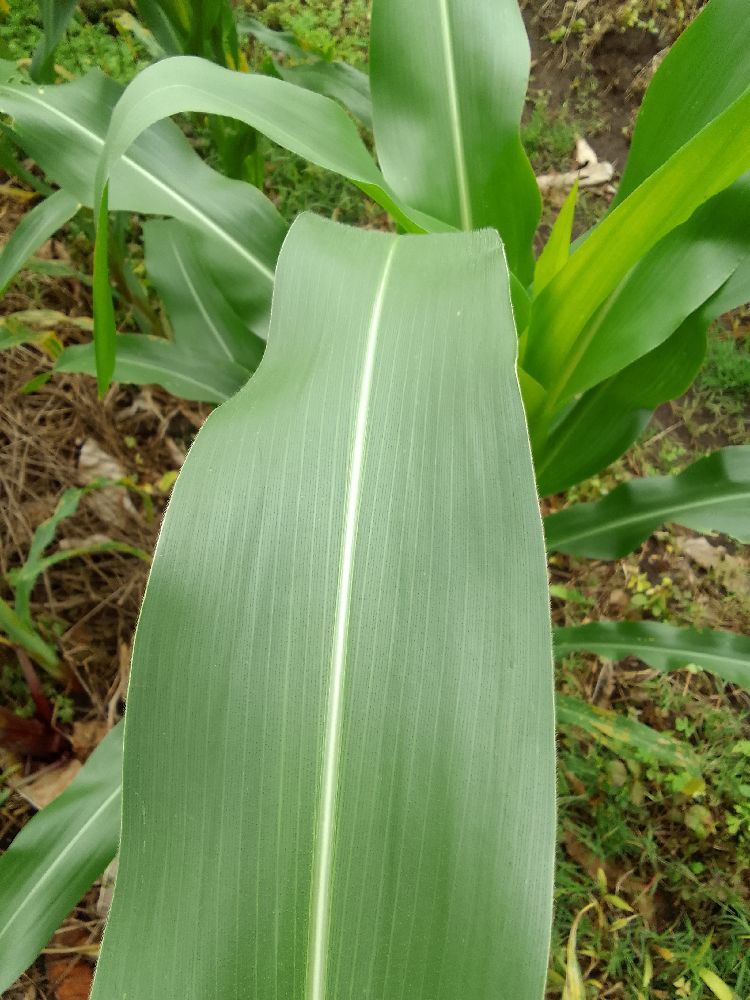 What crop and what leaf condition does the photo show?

maize, healthy
